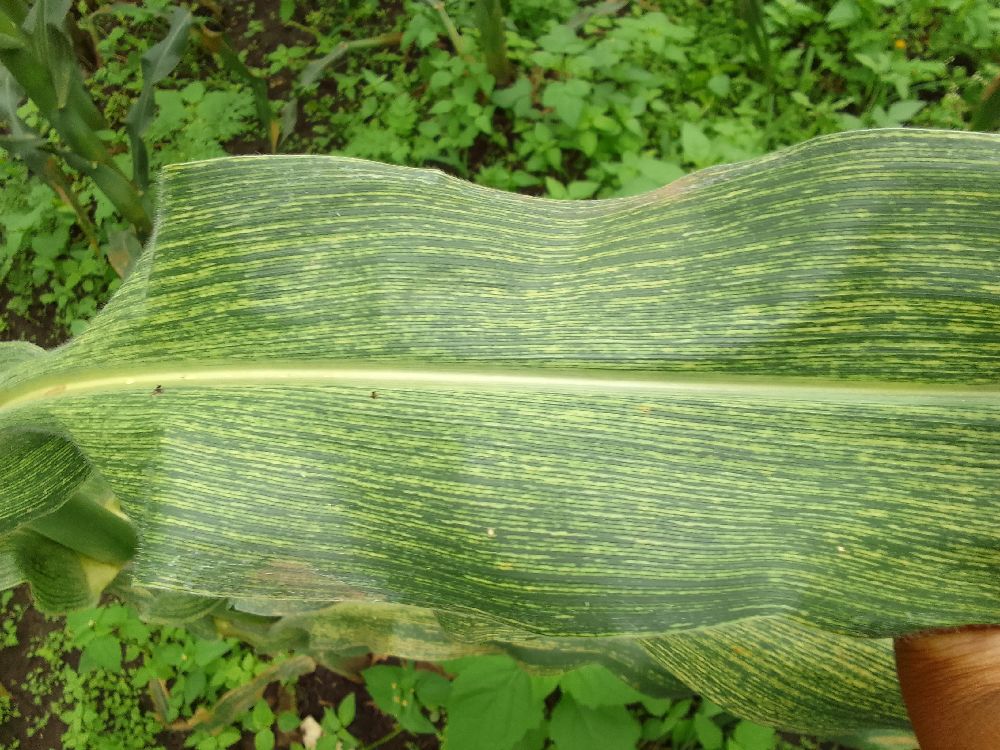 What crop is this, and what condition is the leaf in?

maize, maize streak virus
